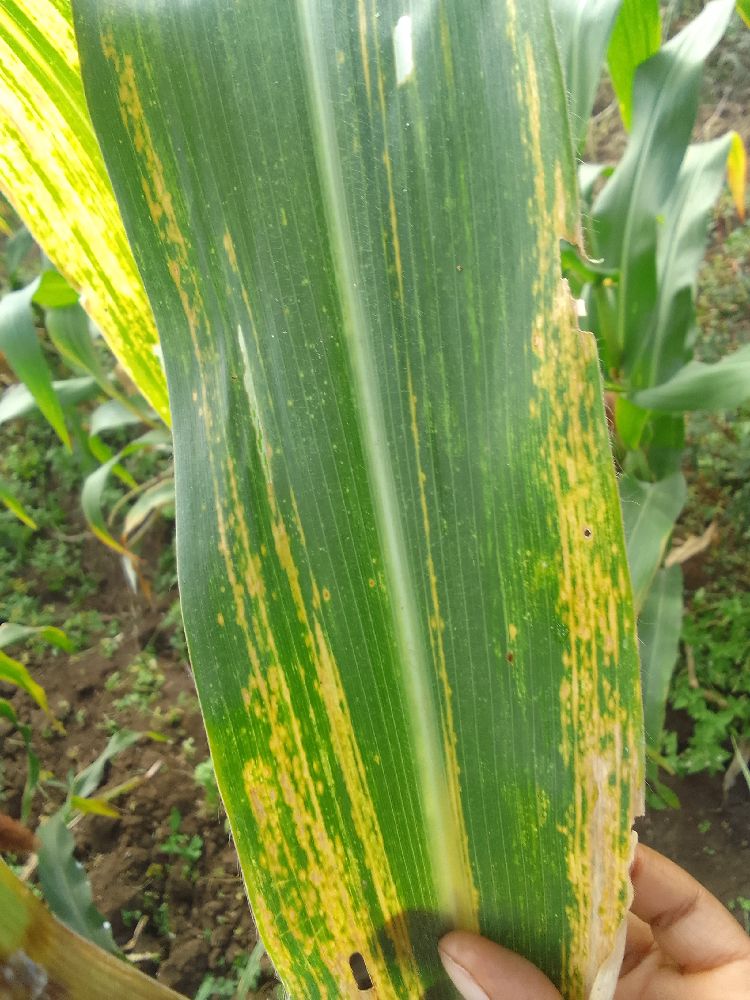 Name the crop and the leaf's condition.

maize, maize lethal necrosis
